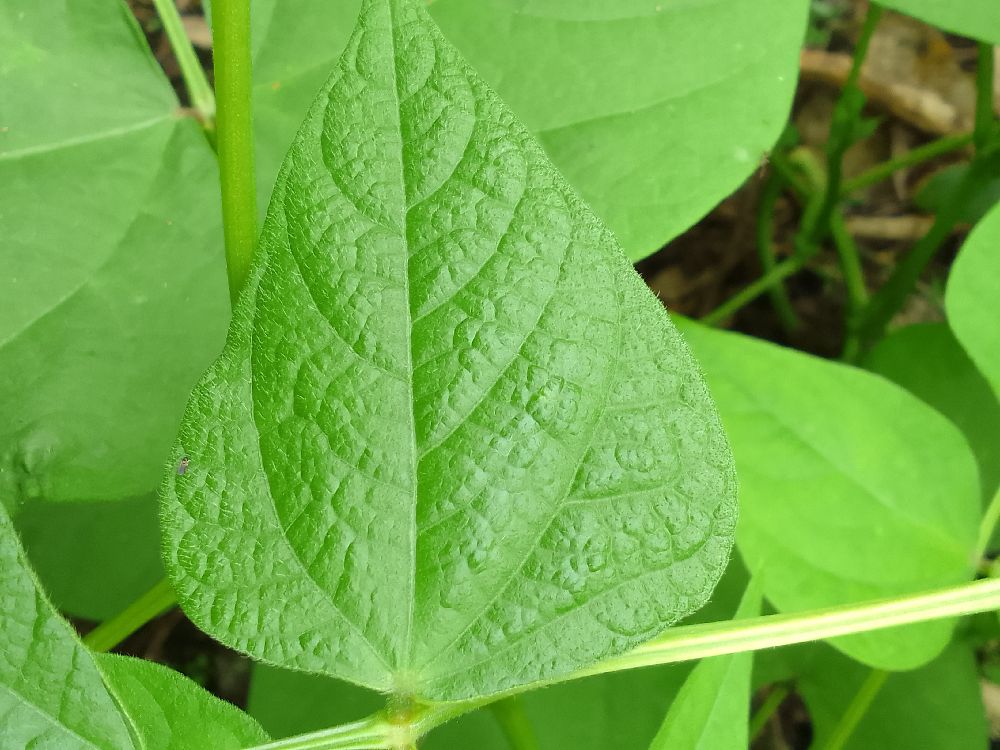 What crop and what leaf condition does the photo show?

common bean, healthy
